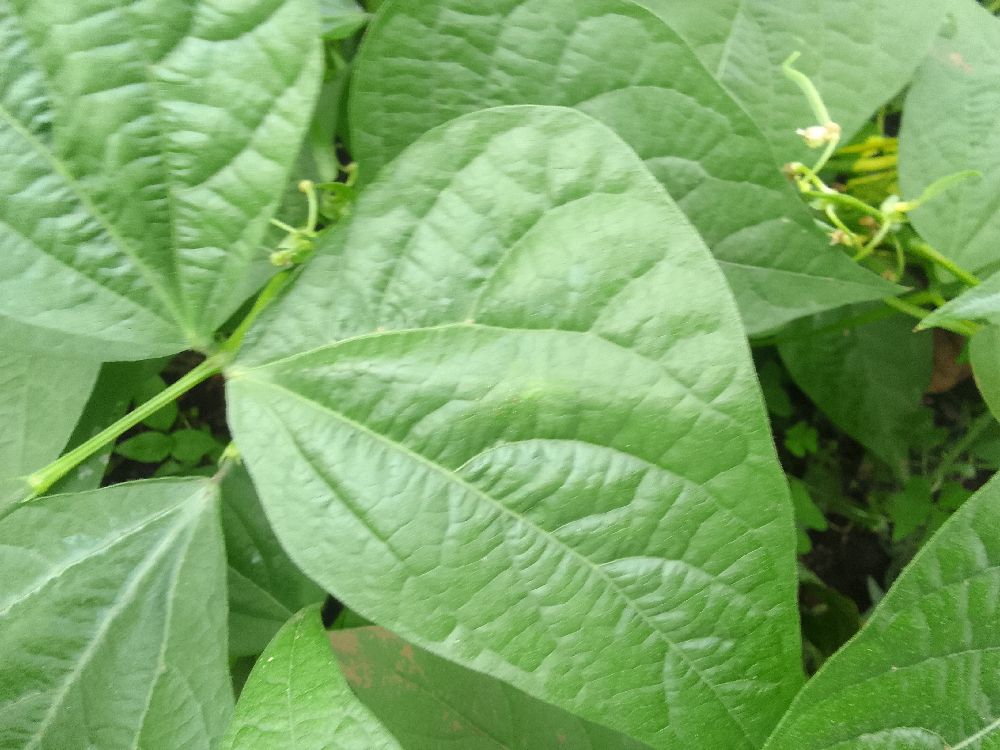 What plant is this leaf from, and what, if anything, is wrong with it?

common bean, healthy
